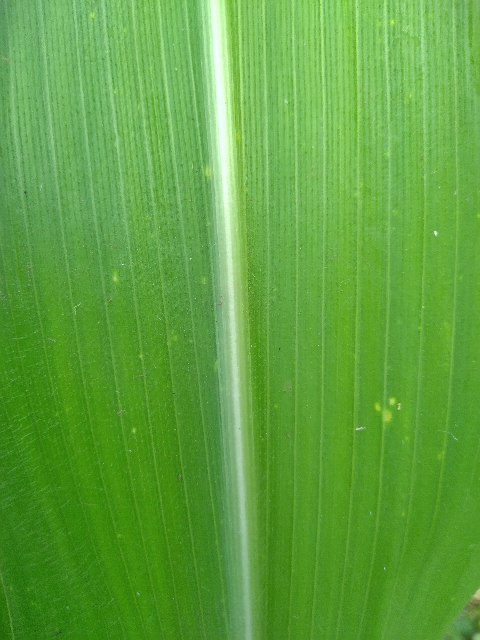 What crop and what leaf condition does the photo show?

maize, healthy
